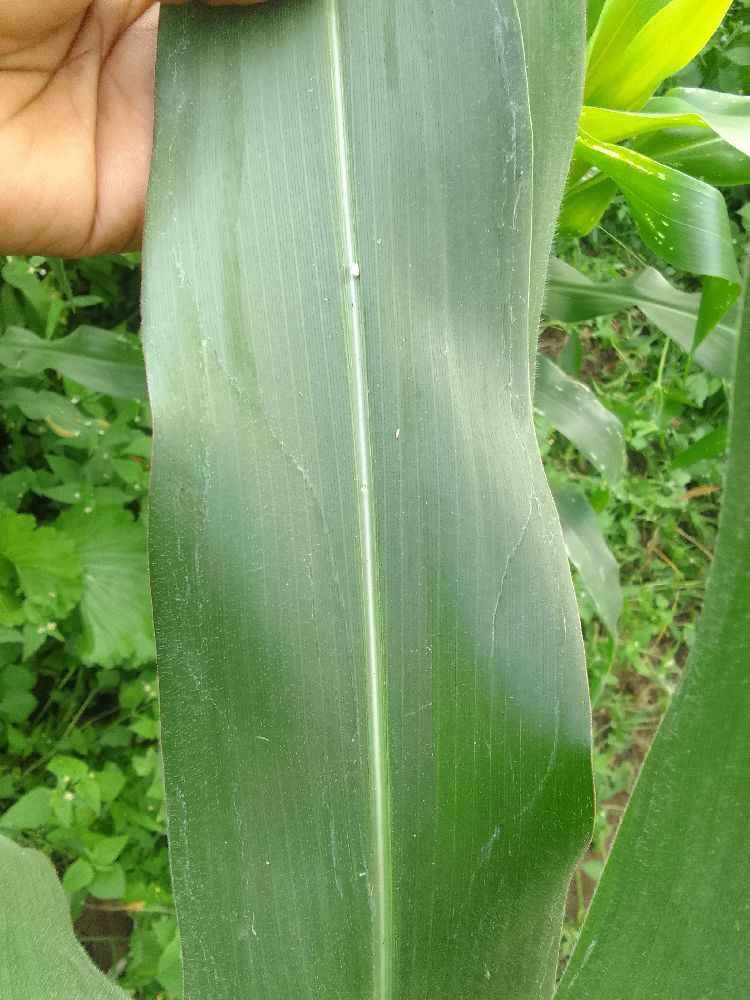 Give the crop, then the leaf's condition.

maize, healthy
